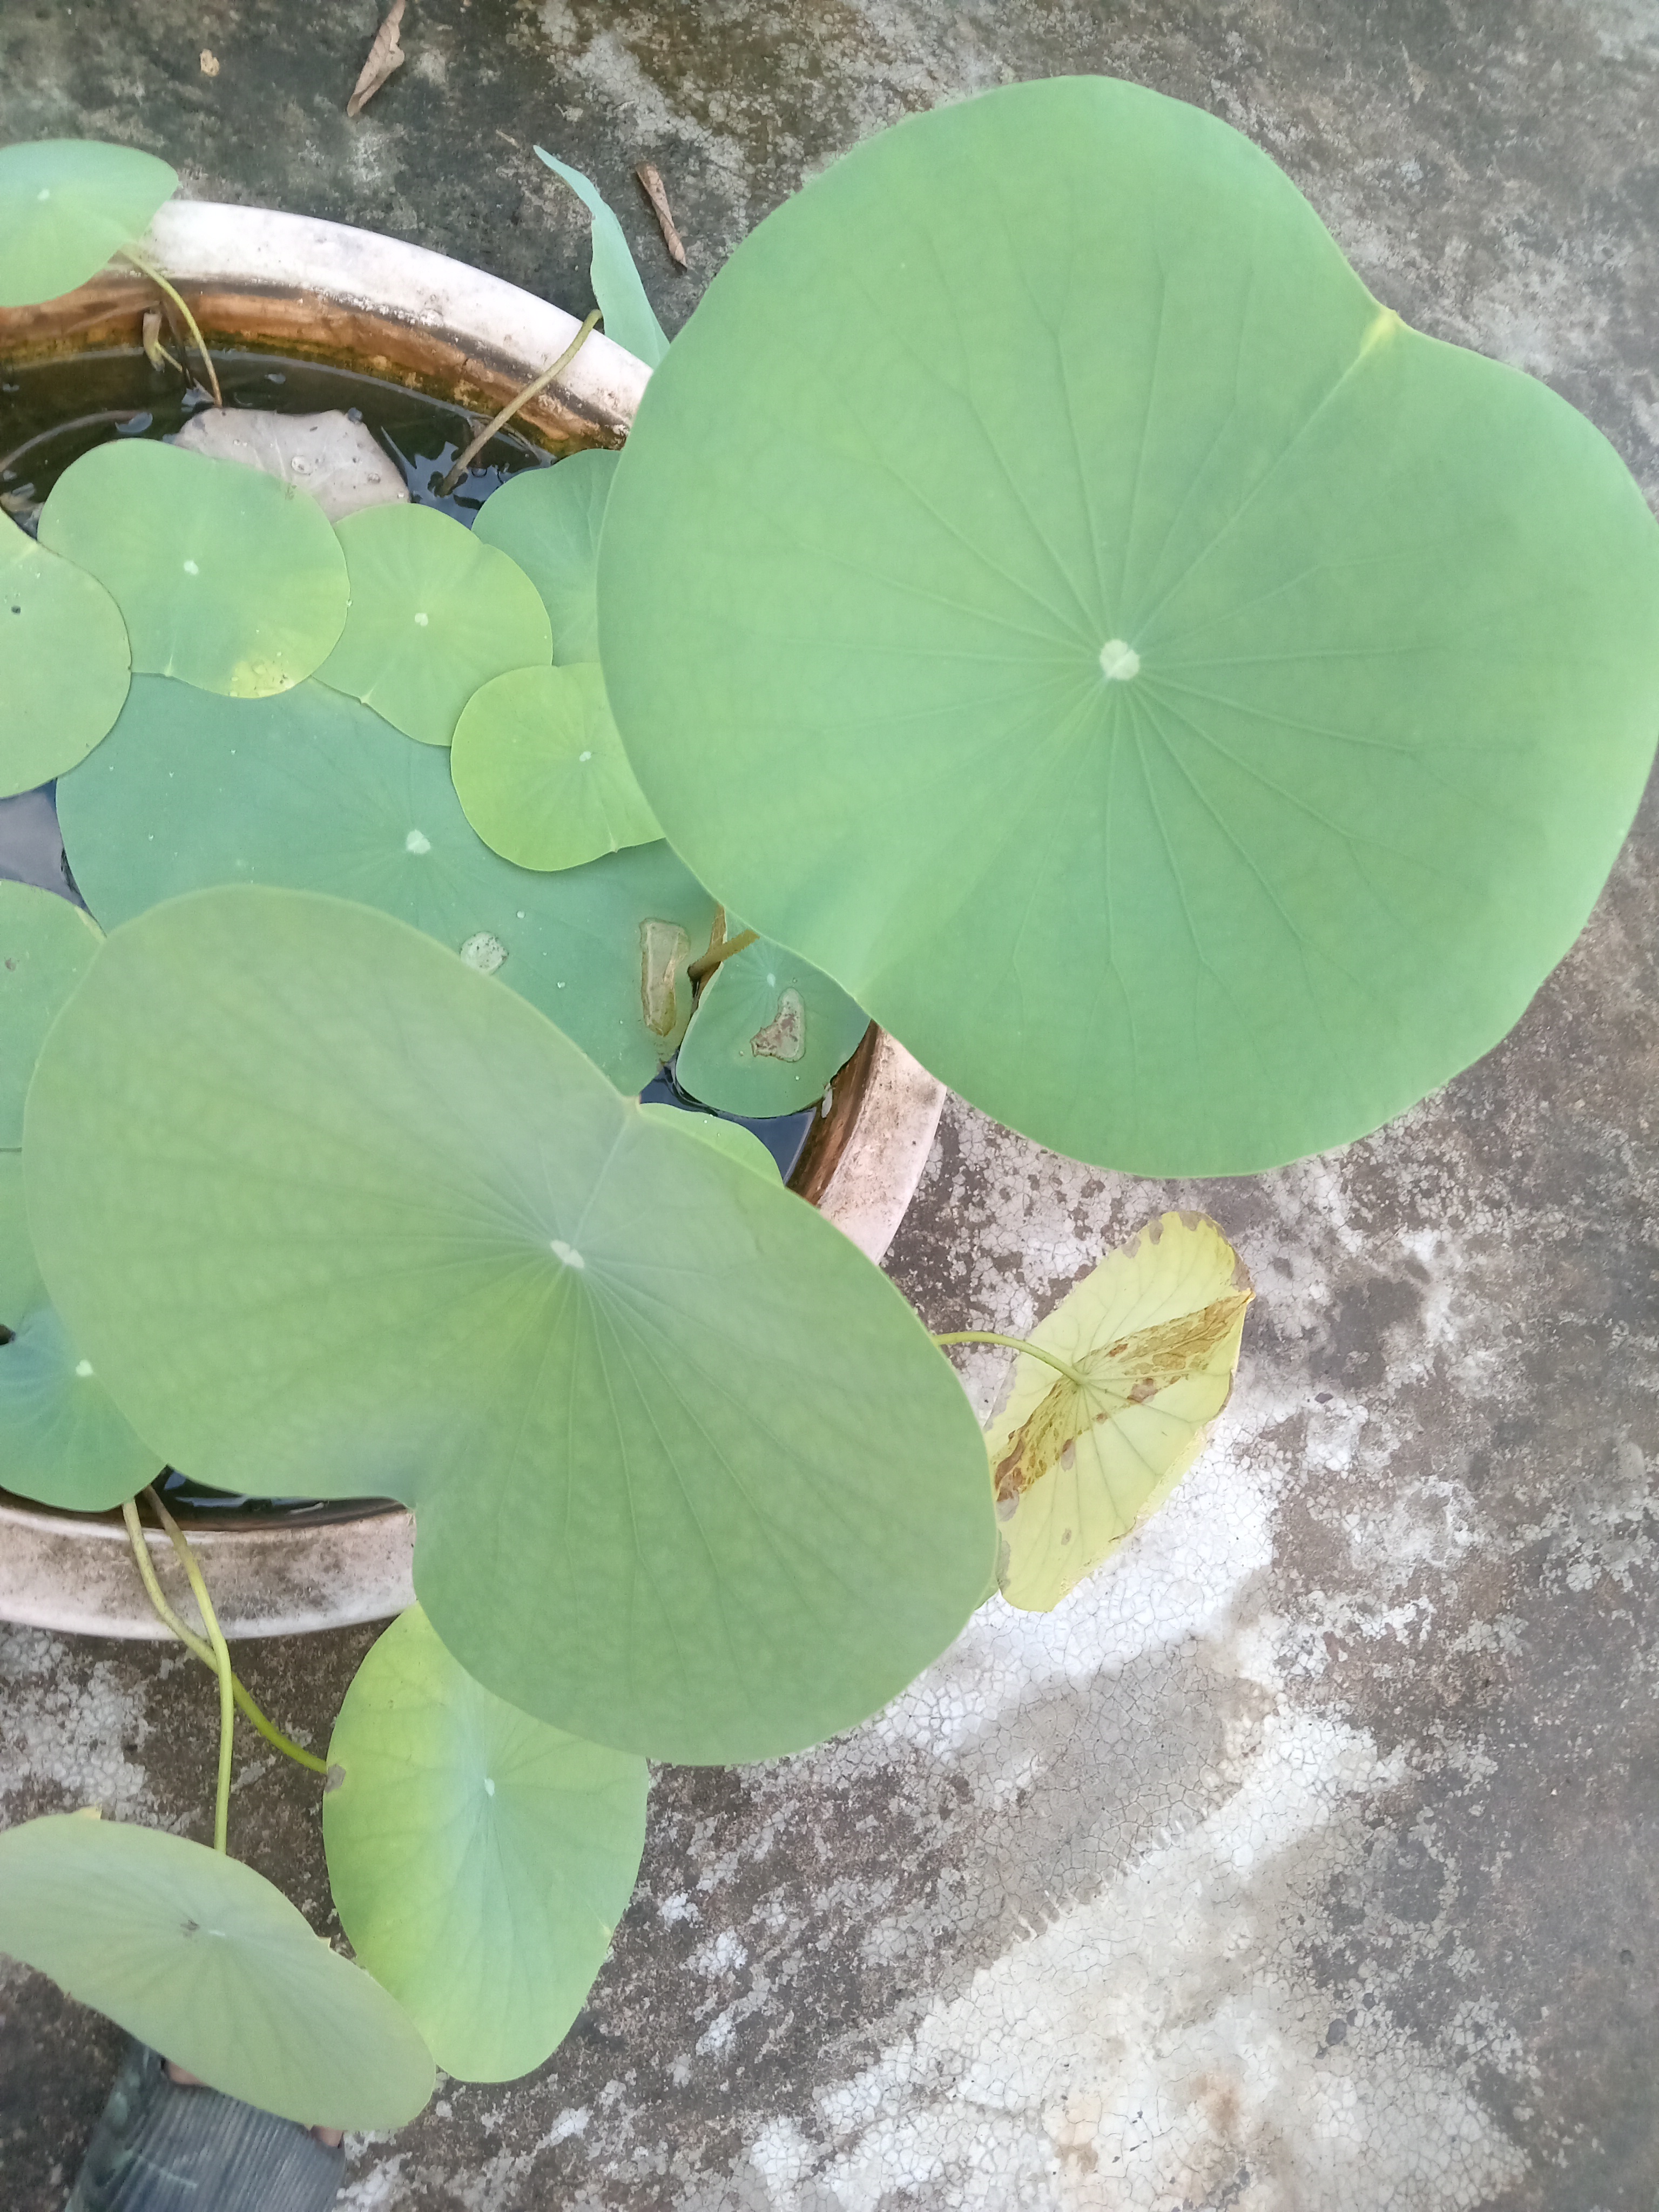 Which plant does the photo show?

lotus
